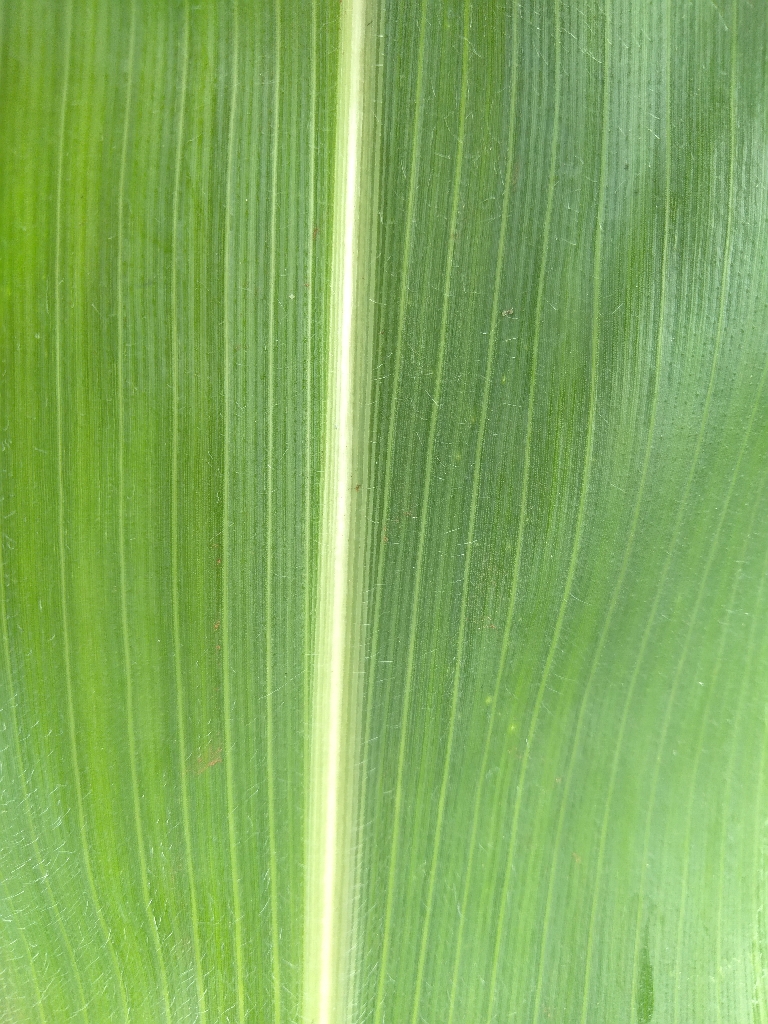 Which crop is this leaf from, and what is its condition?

maize, healthy
